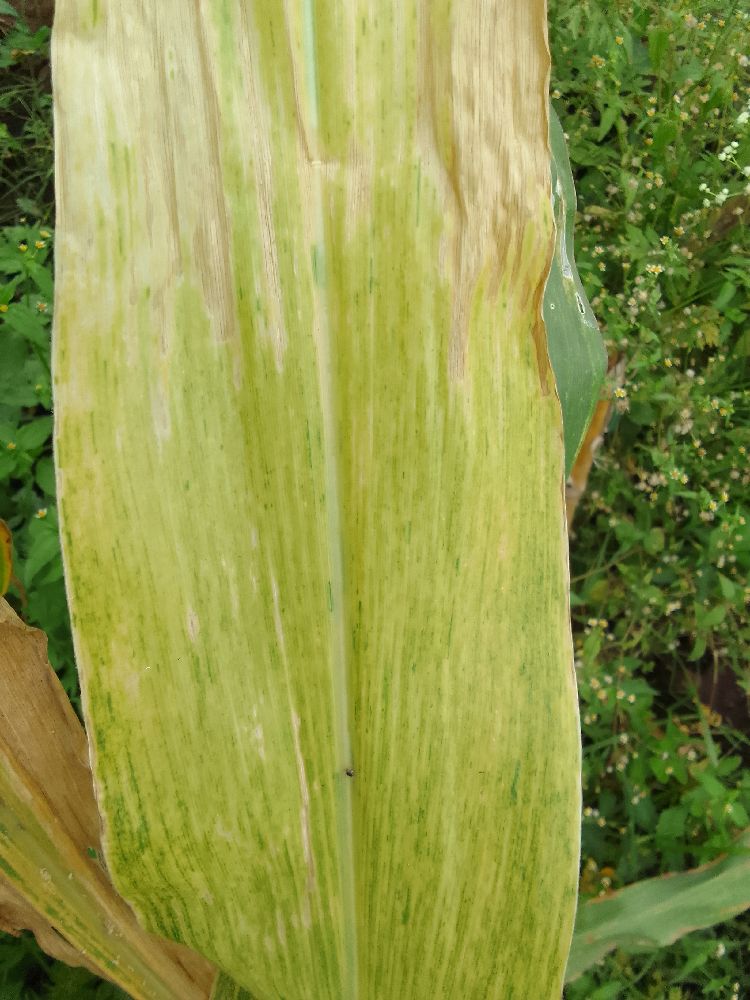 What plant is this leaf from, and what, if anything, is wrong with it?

maize, maize lethal necrosis
